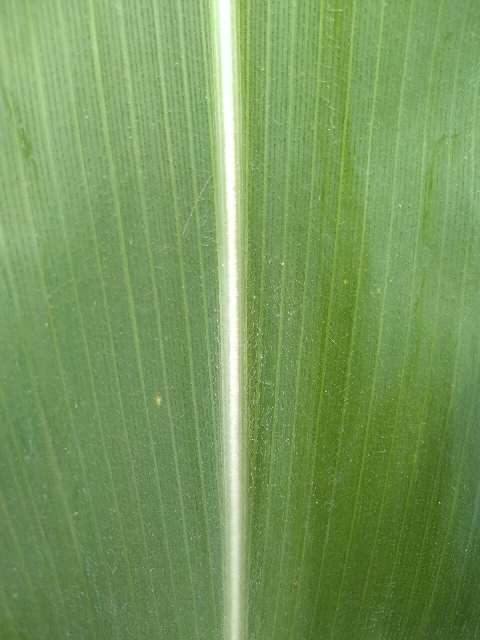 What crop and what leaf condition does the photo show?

maize, healthy
